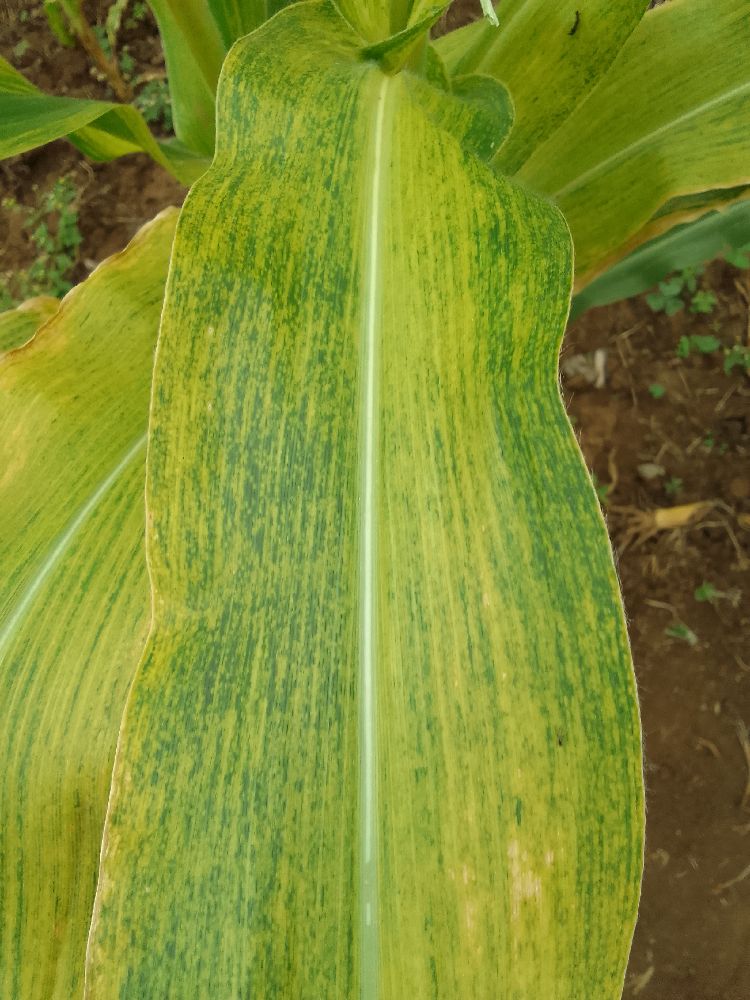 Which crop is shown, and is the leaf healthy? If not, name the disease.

maize, maize lethal necrosis
